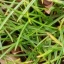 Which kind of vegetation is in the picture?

grass
